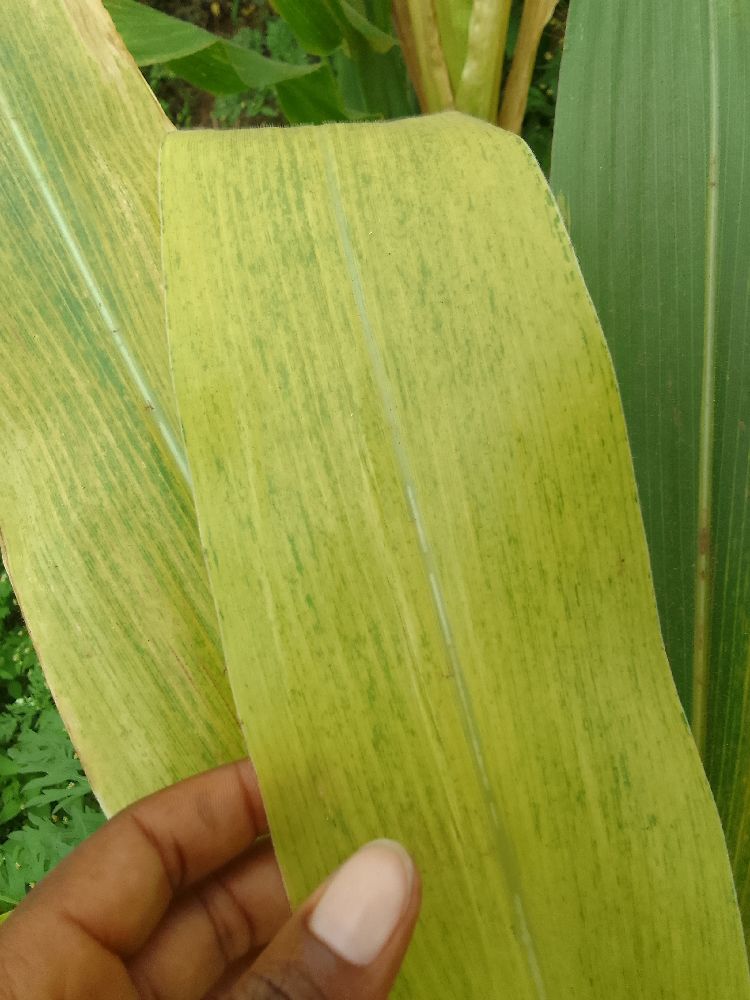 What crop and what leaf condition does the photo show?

maize, maize lethal necrosis
